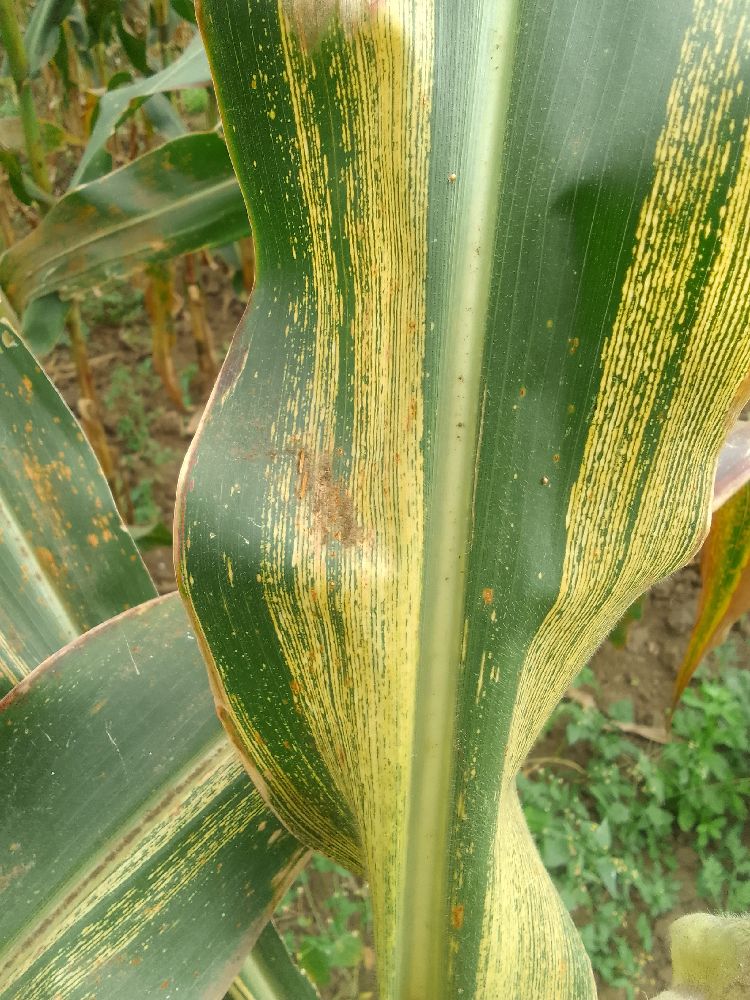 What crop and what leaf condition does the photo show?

maize, maize streak virus
